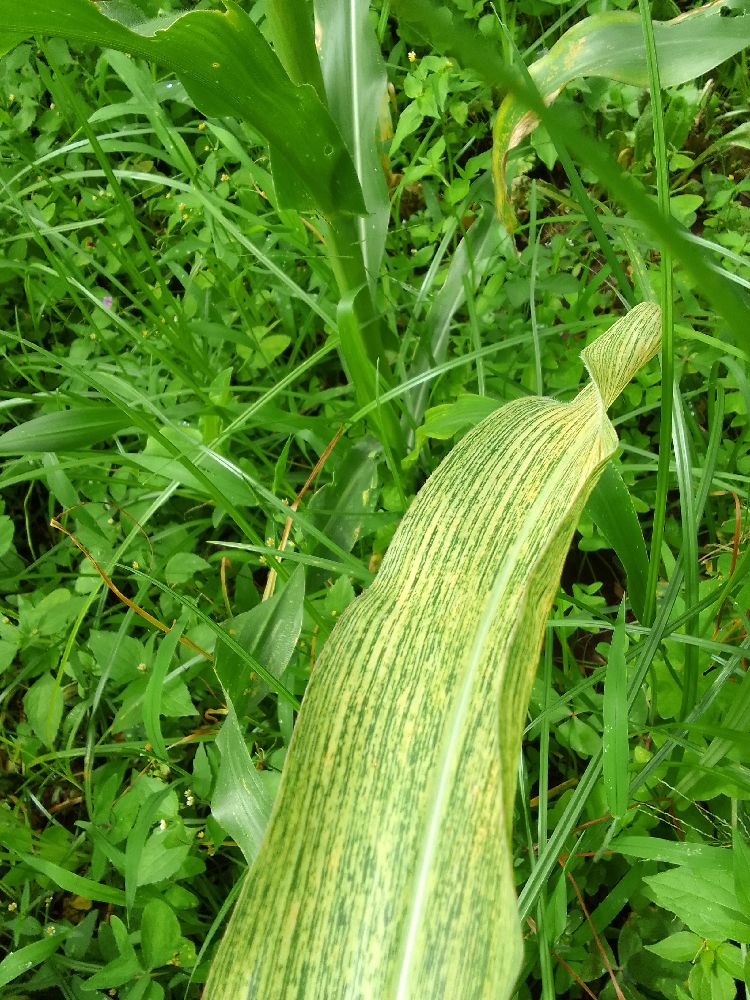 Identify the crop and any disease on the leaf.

maize, maize streak virus
